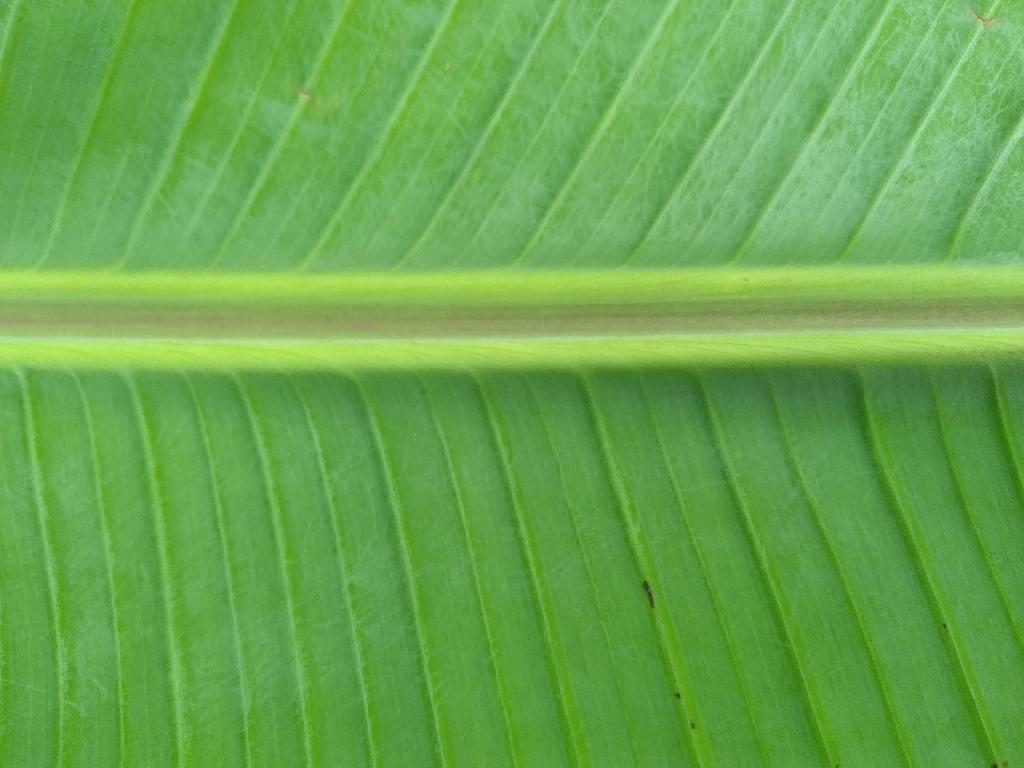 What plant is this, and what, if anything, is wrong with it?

banana, healthy
